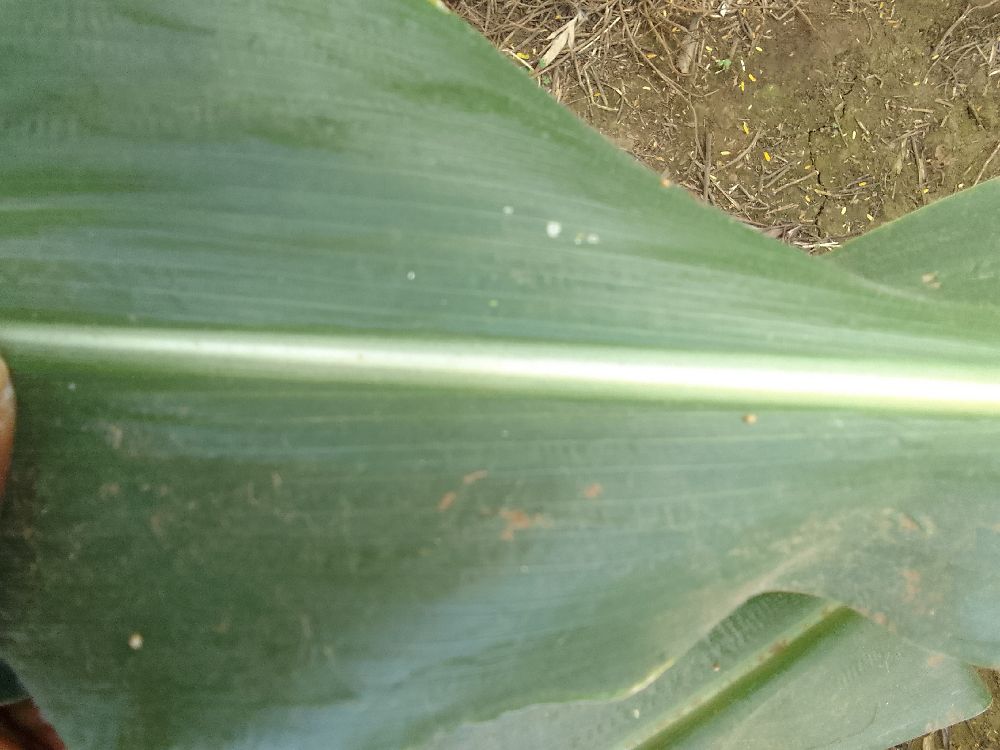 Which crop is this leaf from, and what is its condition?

maize, healthy
